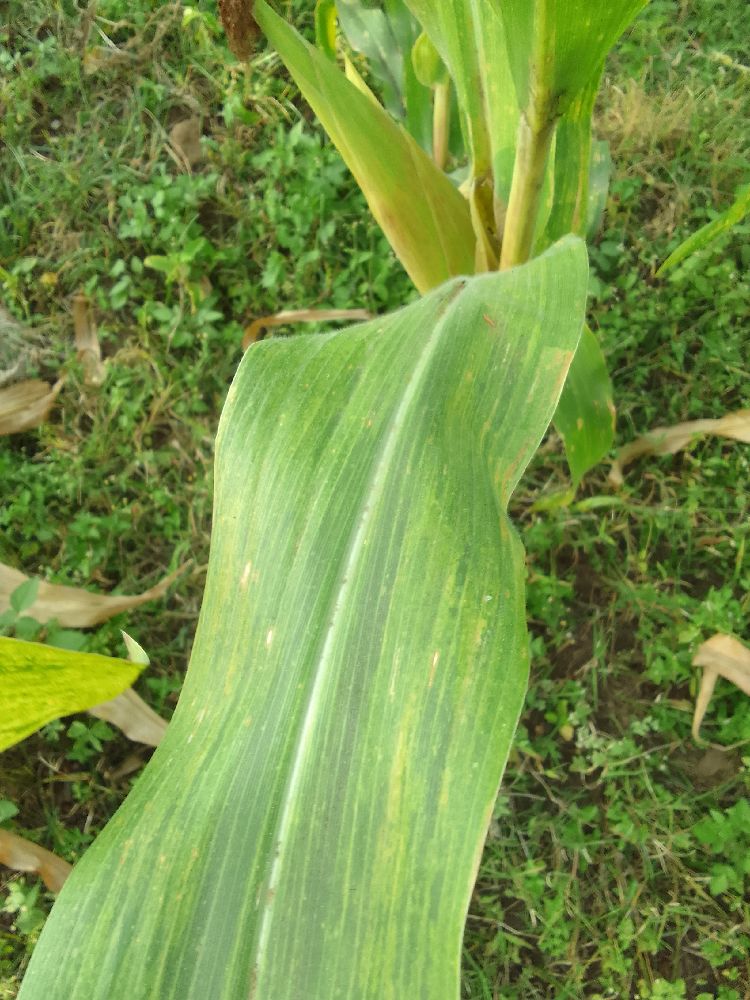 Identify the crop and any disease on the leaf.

maize, maize lethal necrosis
